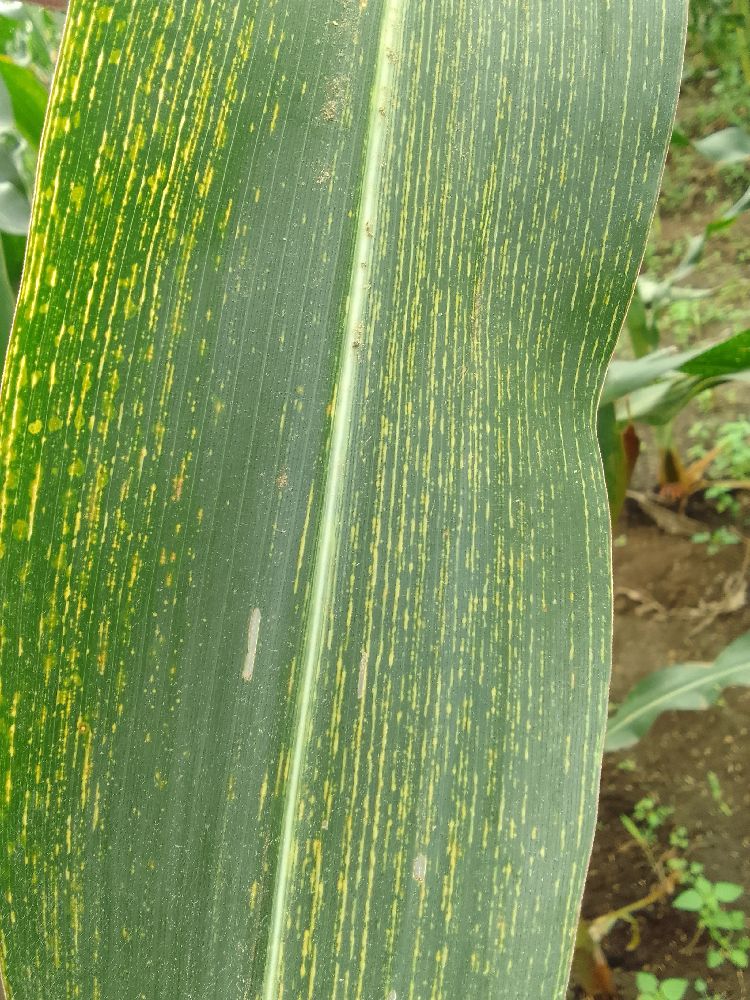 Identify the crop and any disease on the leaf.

maize, maize streak virus
